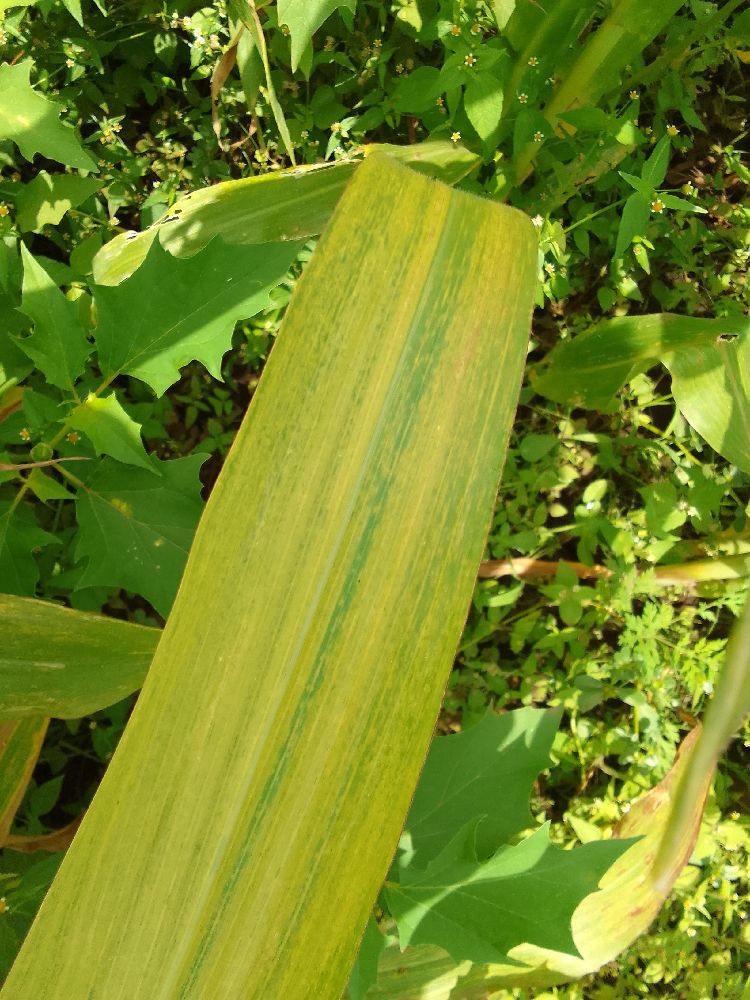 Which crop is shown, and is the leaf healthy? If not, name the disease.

maize, maize lethal necrosis
